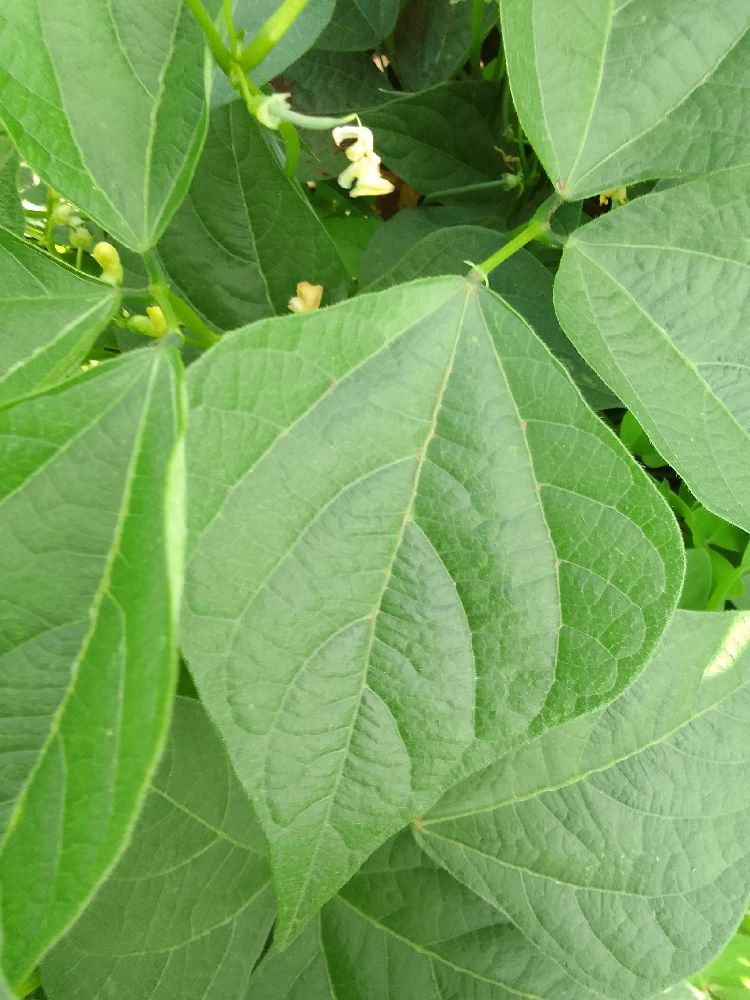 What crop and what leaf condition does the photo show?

common bean, healthy
